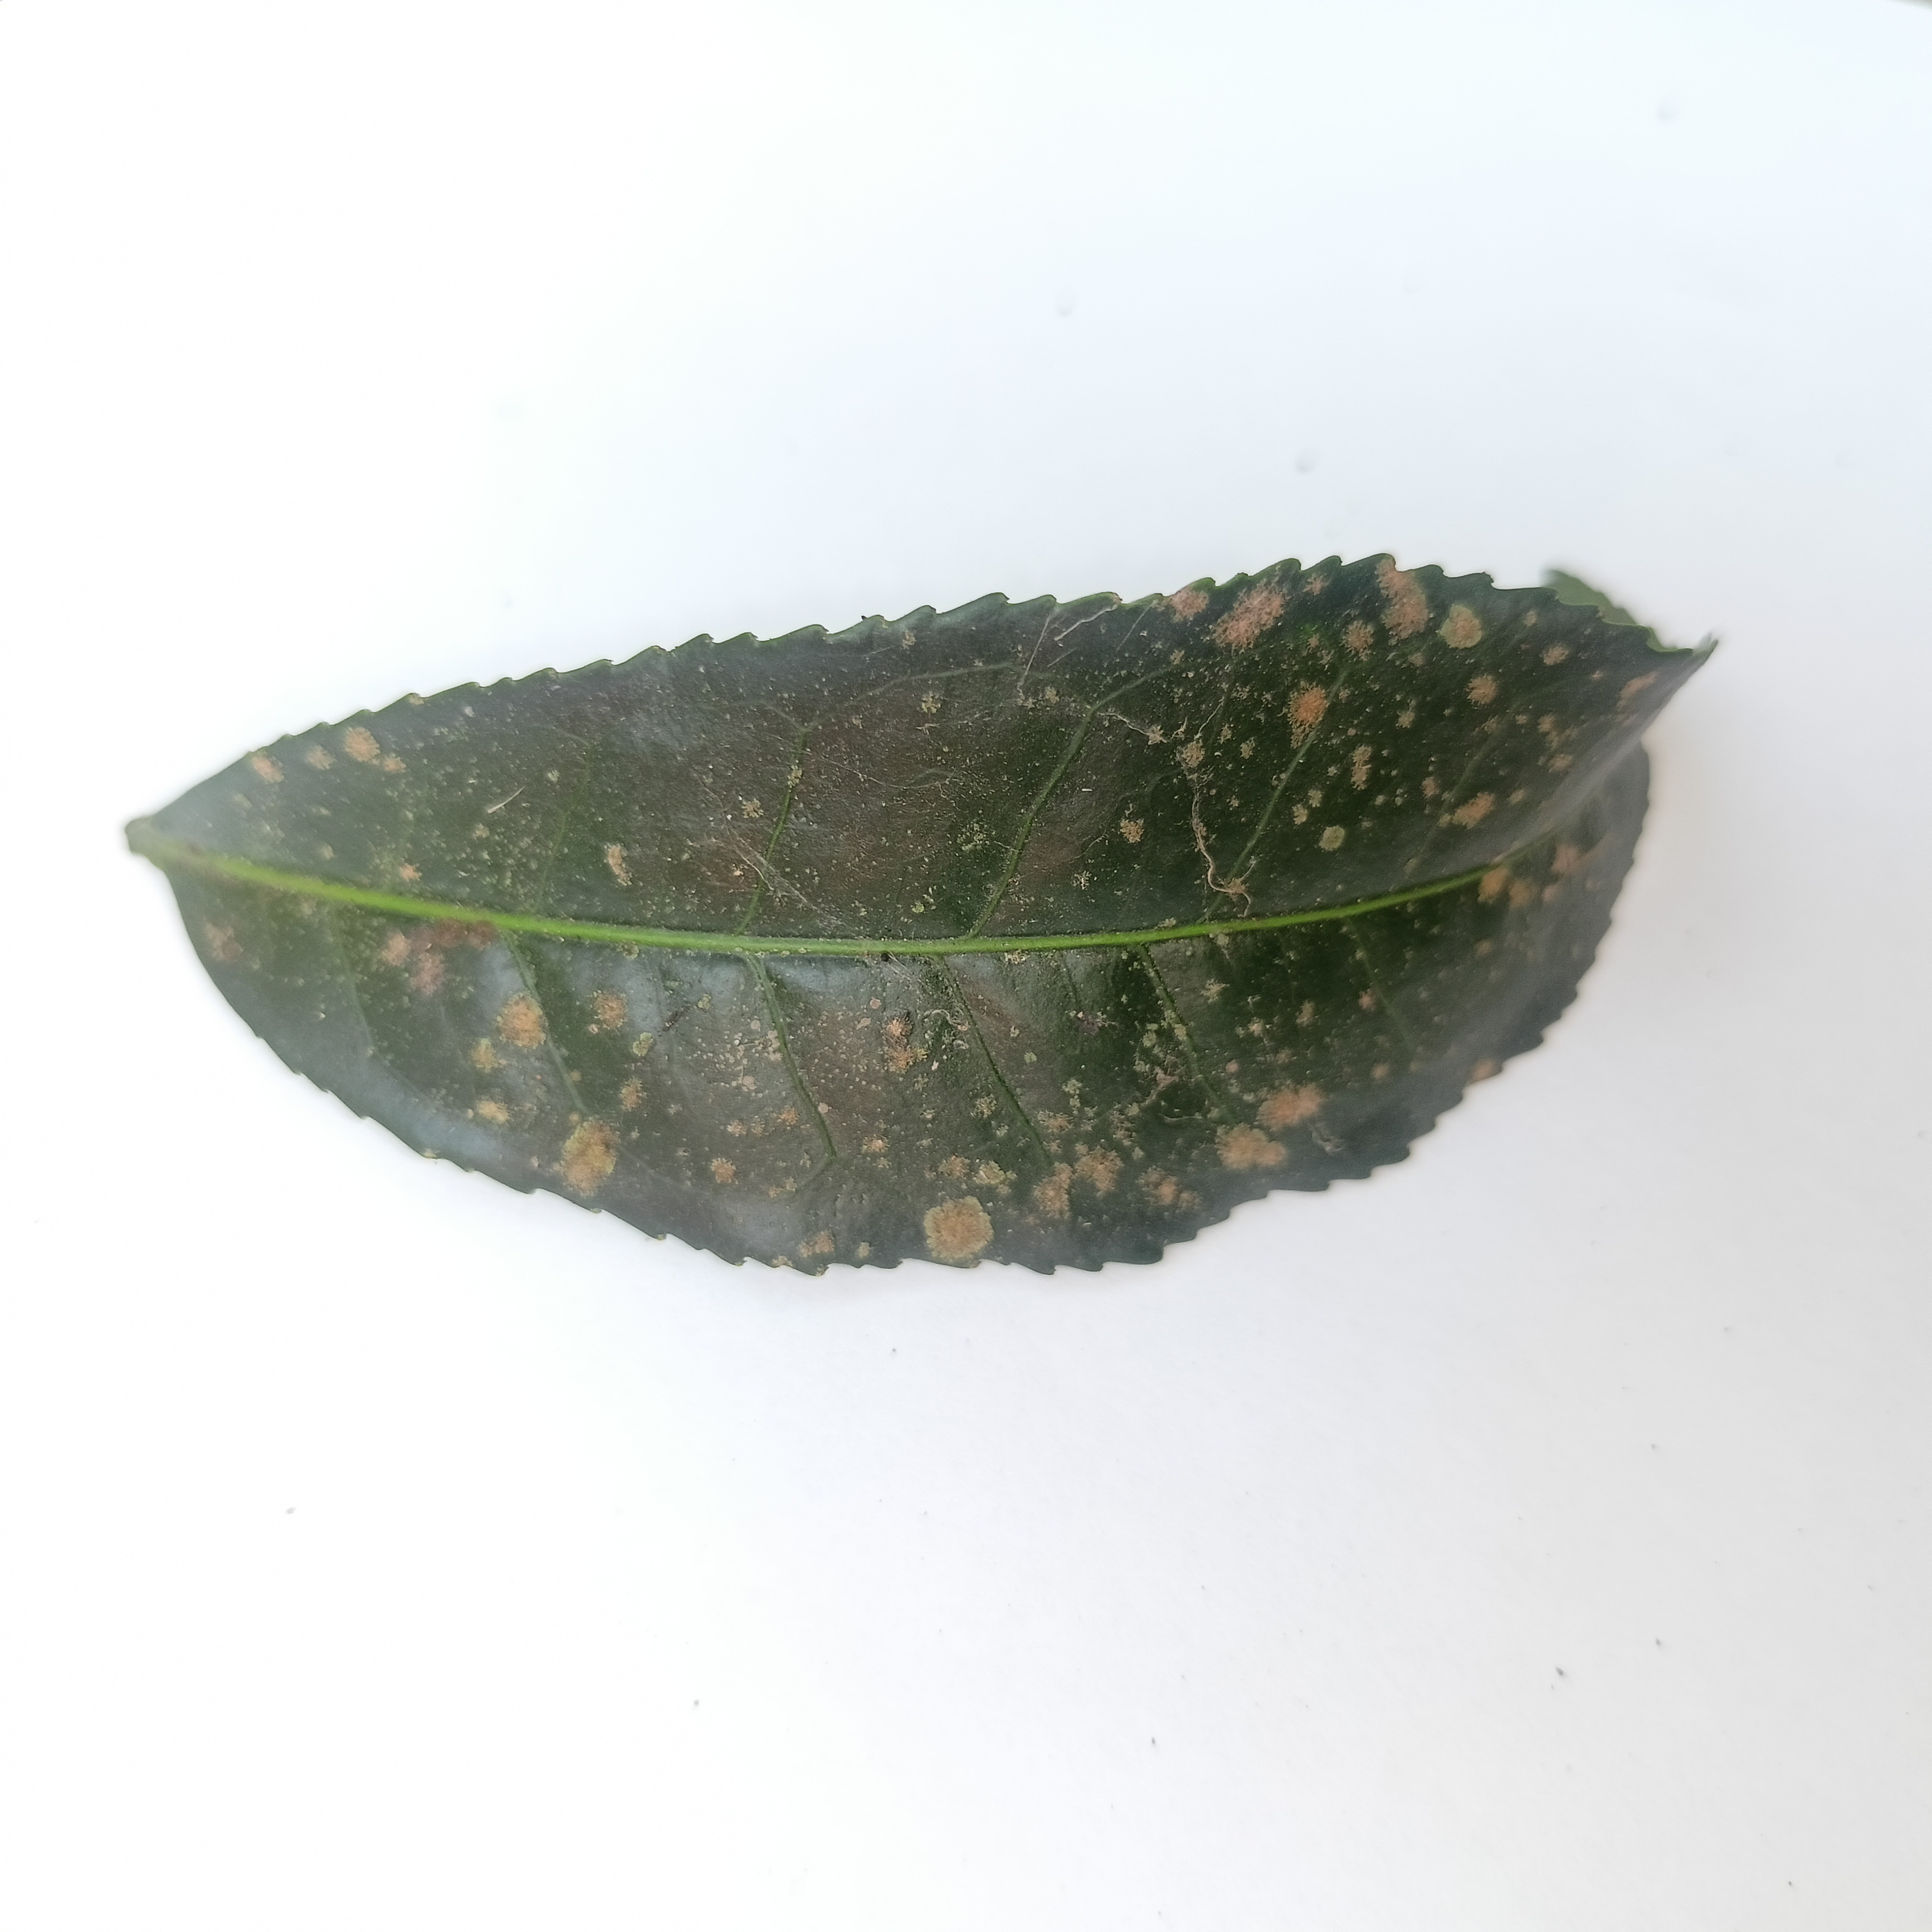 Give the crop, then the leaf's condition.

tea, algal leaf
